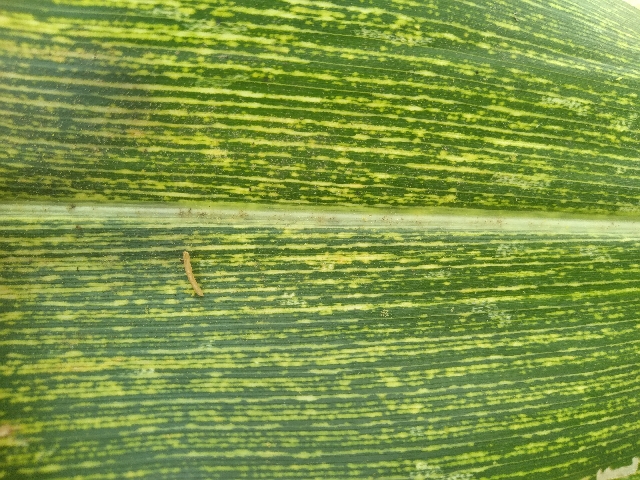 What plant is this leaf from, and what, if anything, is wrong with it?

maize, maize streak virus
